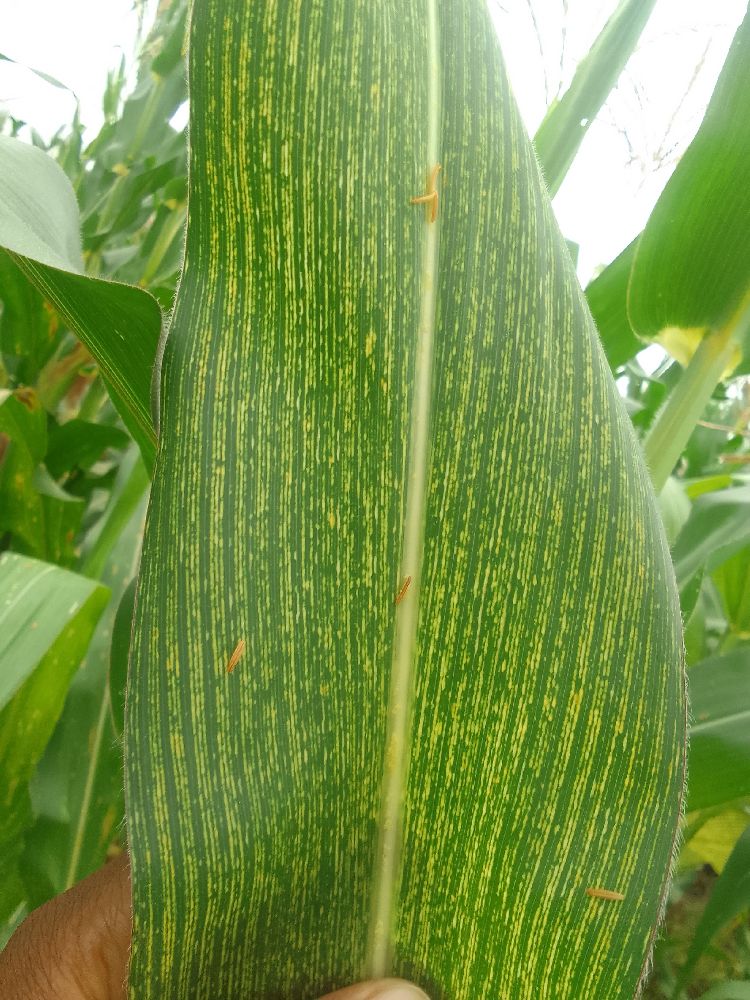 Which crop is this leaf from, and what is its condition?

maize, maize streak virus
